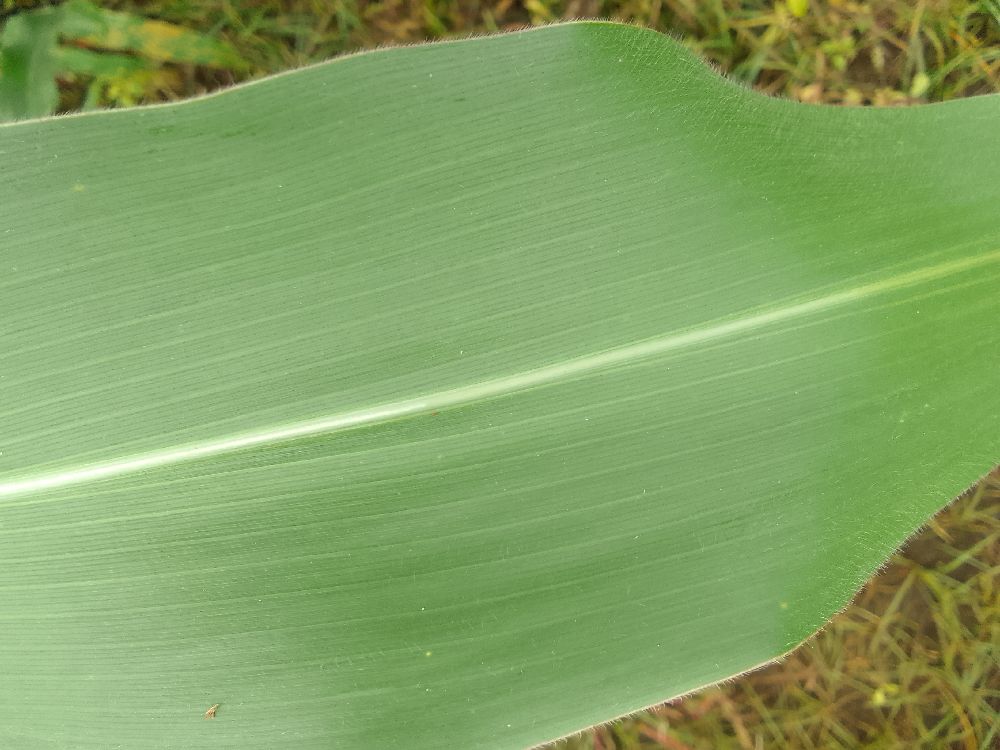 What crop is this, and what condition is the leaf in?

maize, healthy
